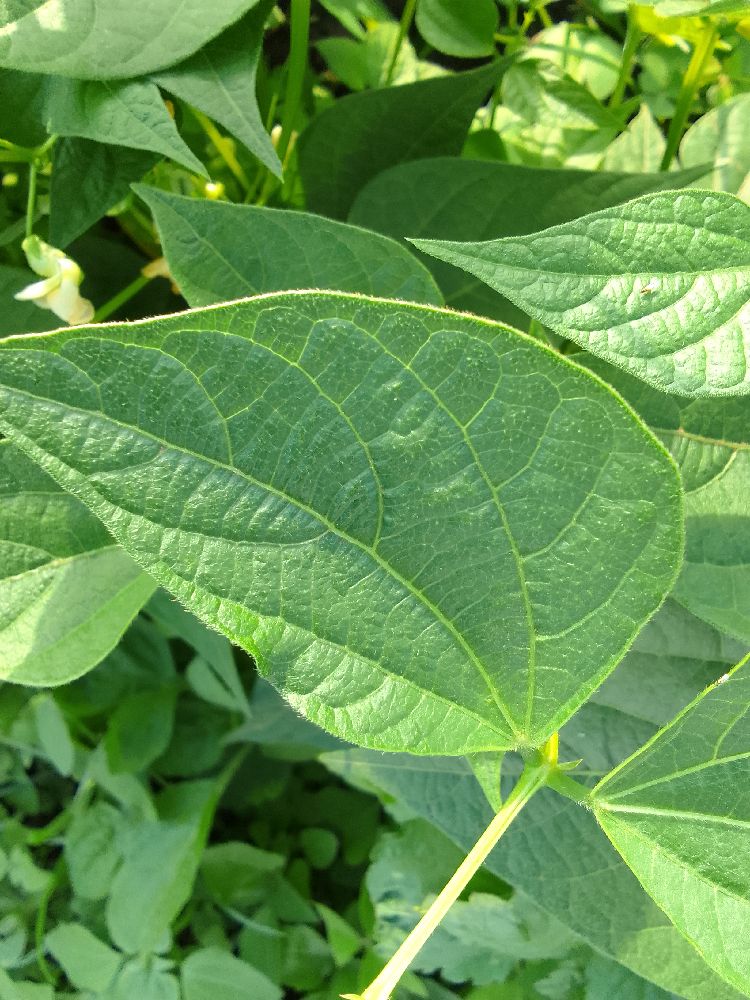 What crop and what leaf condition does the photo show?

common bean, healthy
